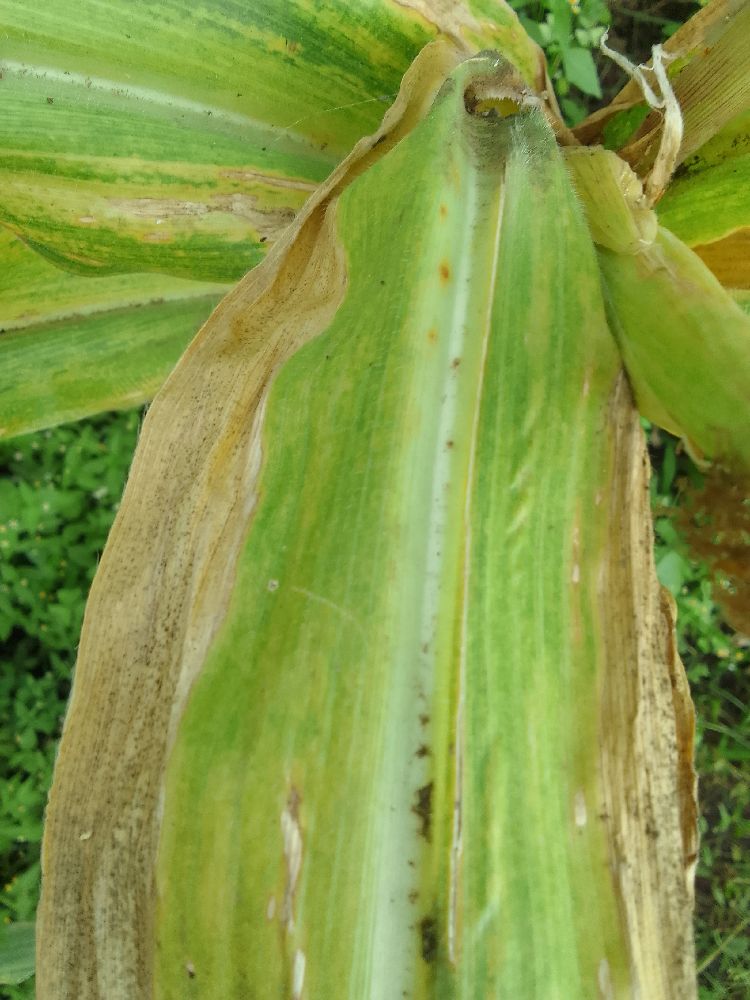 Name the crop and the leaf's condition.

maize, maize lethal necrosis
